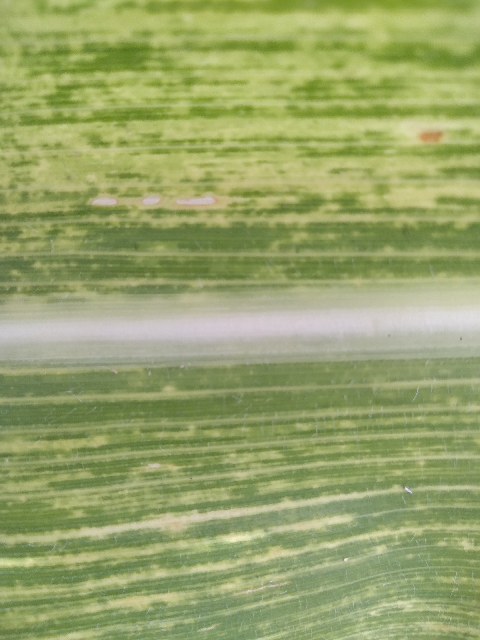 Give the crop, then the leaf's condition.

maize, maize lethal necrosis
